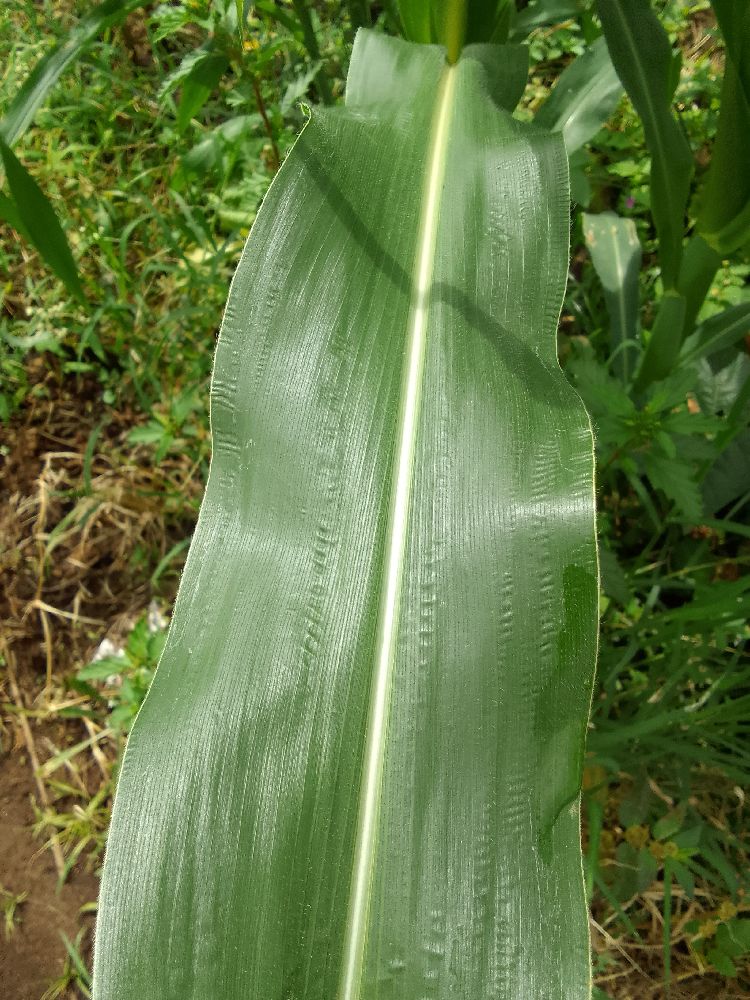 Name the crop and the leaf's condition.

maize, healthy
